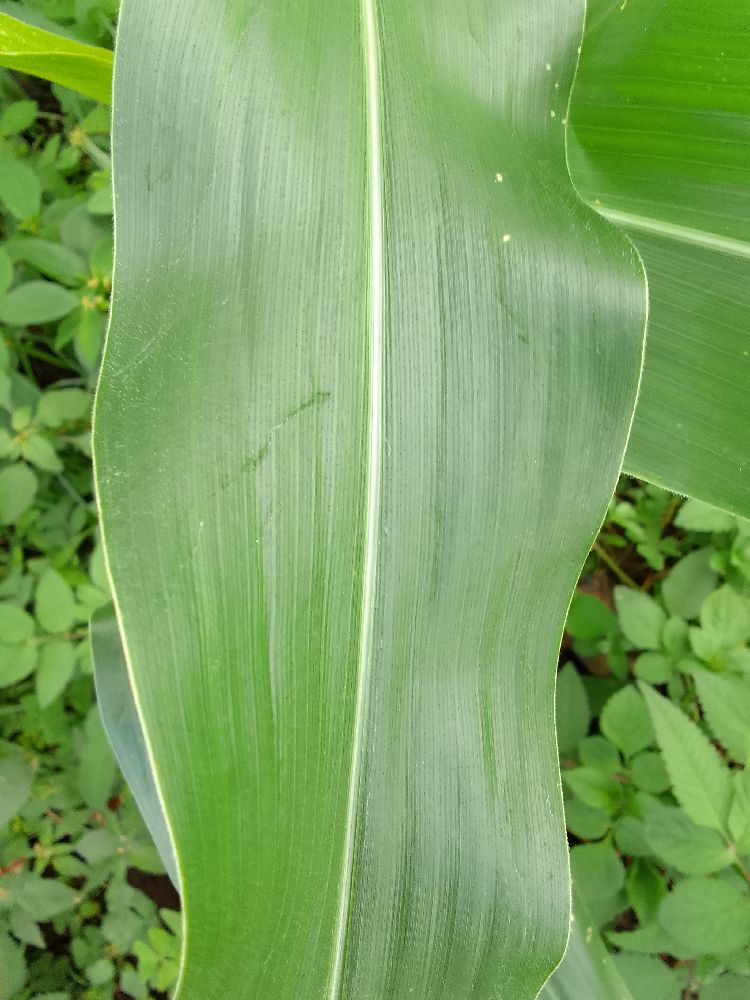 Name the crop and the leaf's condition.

maize, healthy
